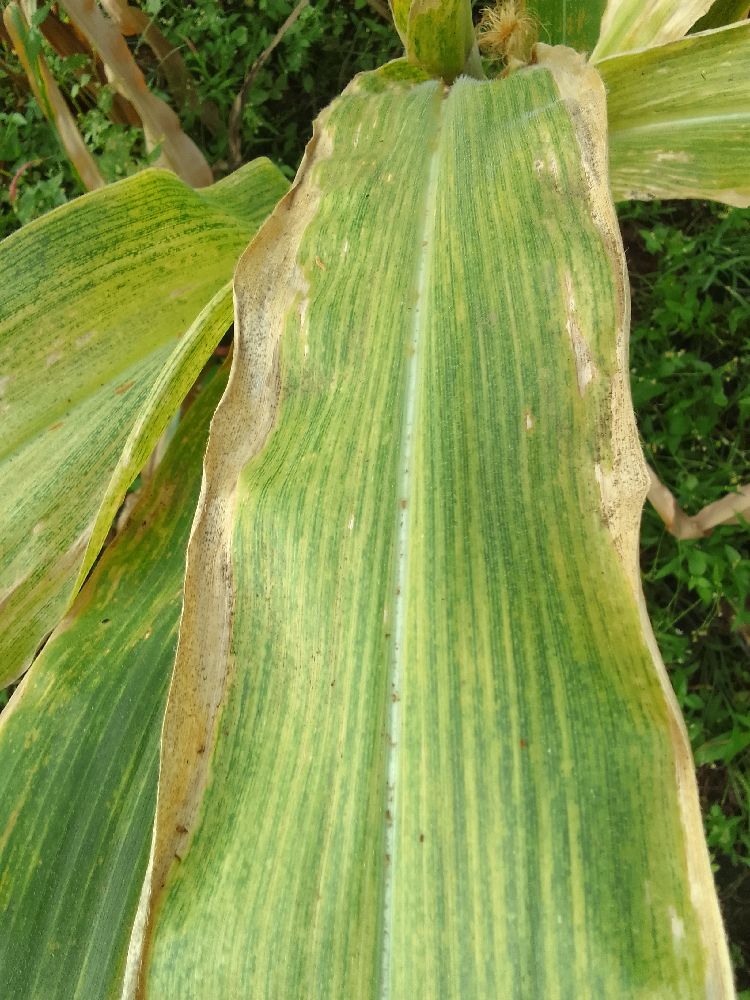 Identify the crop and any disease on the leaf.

maize, maize lethal necrosis
